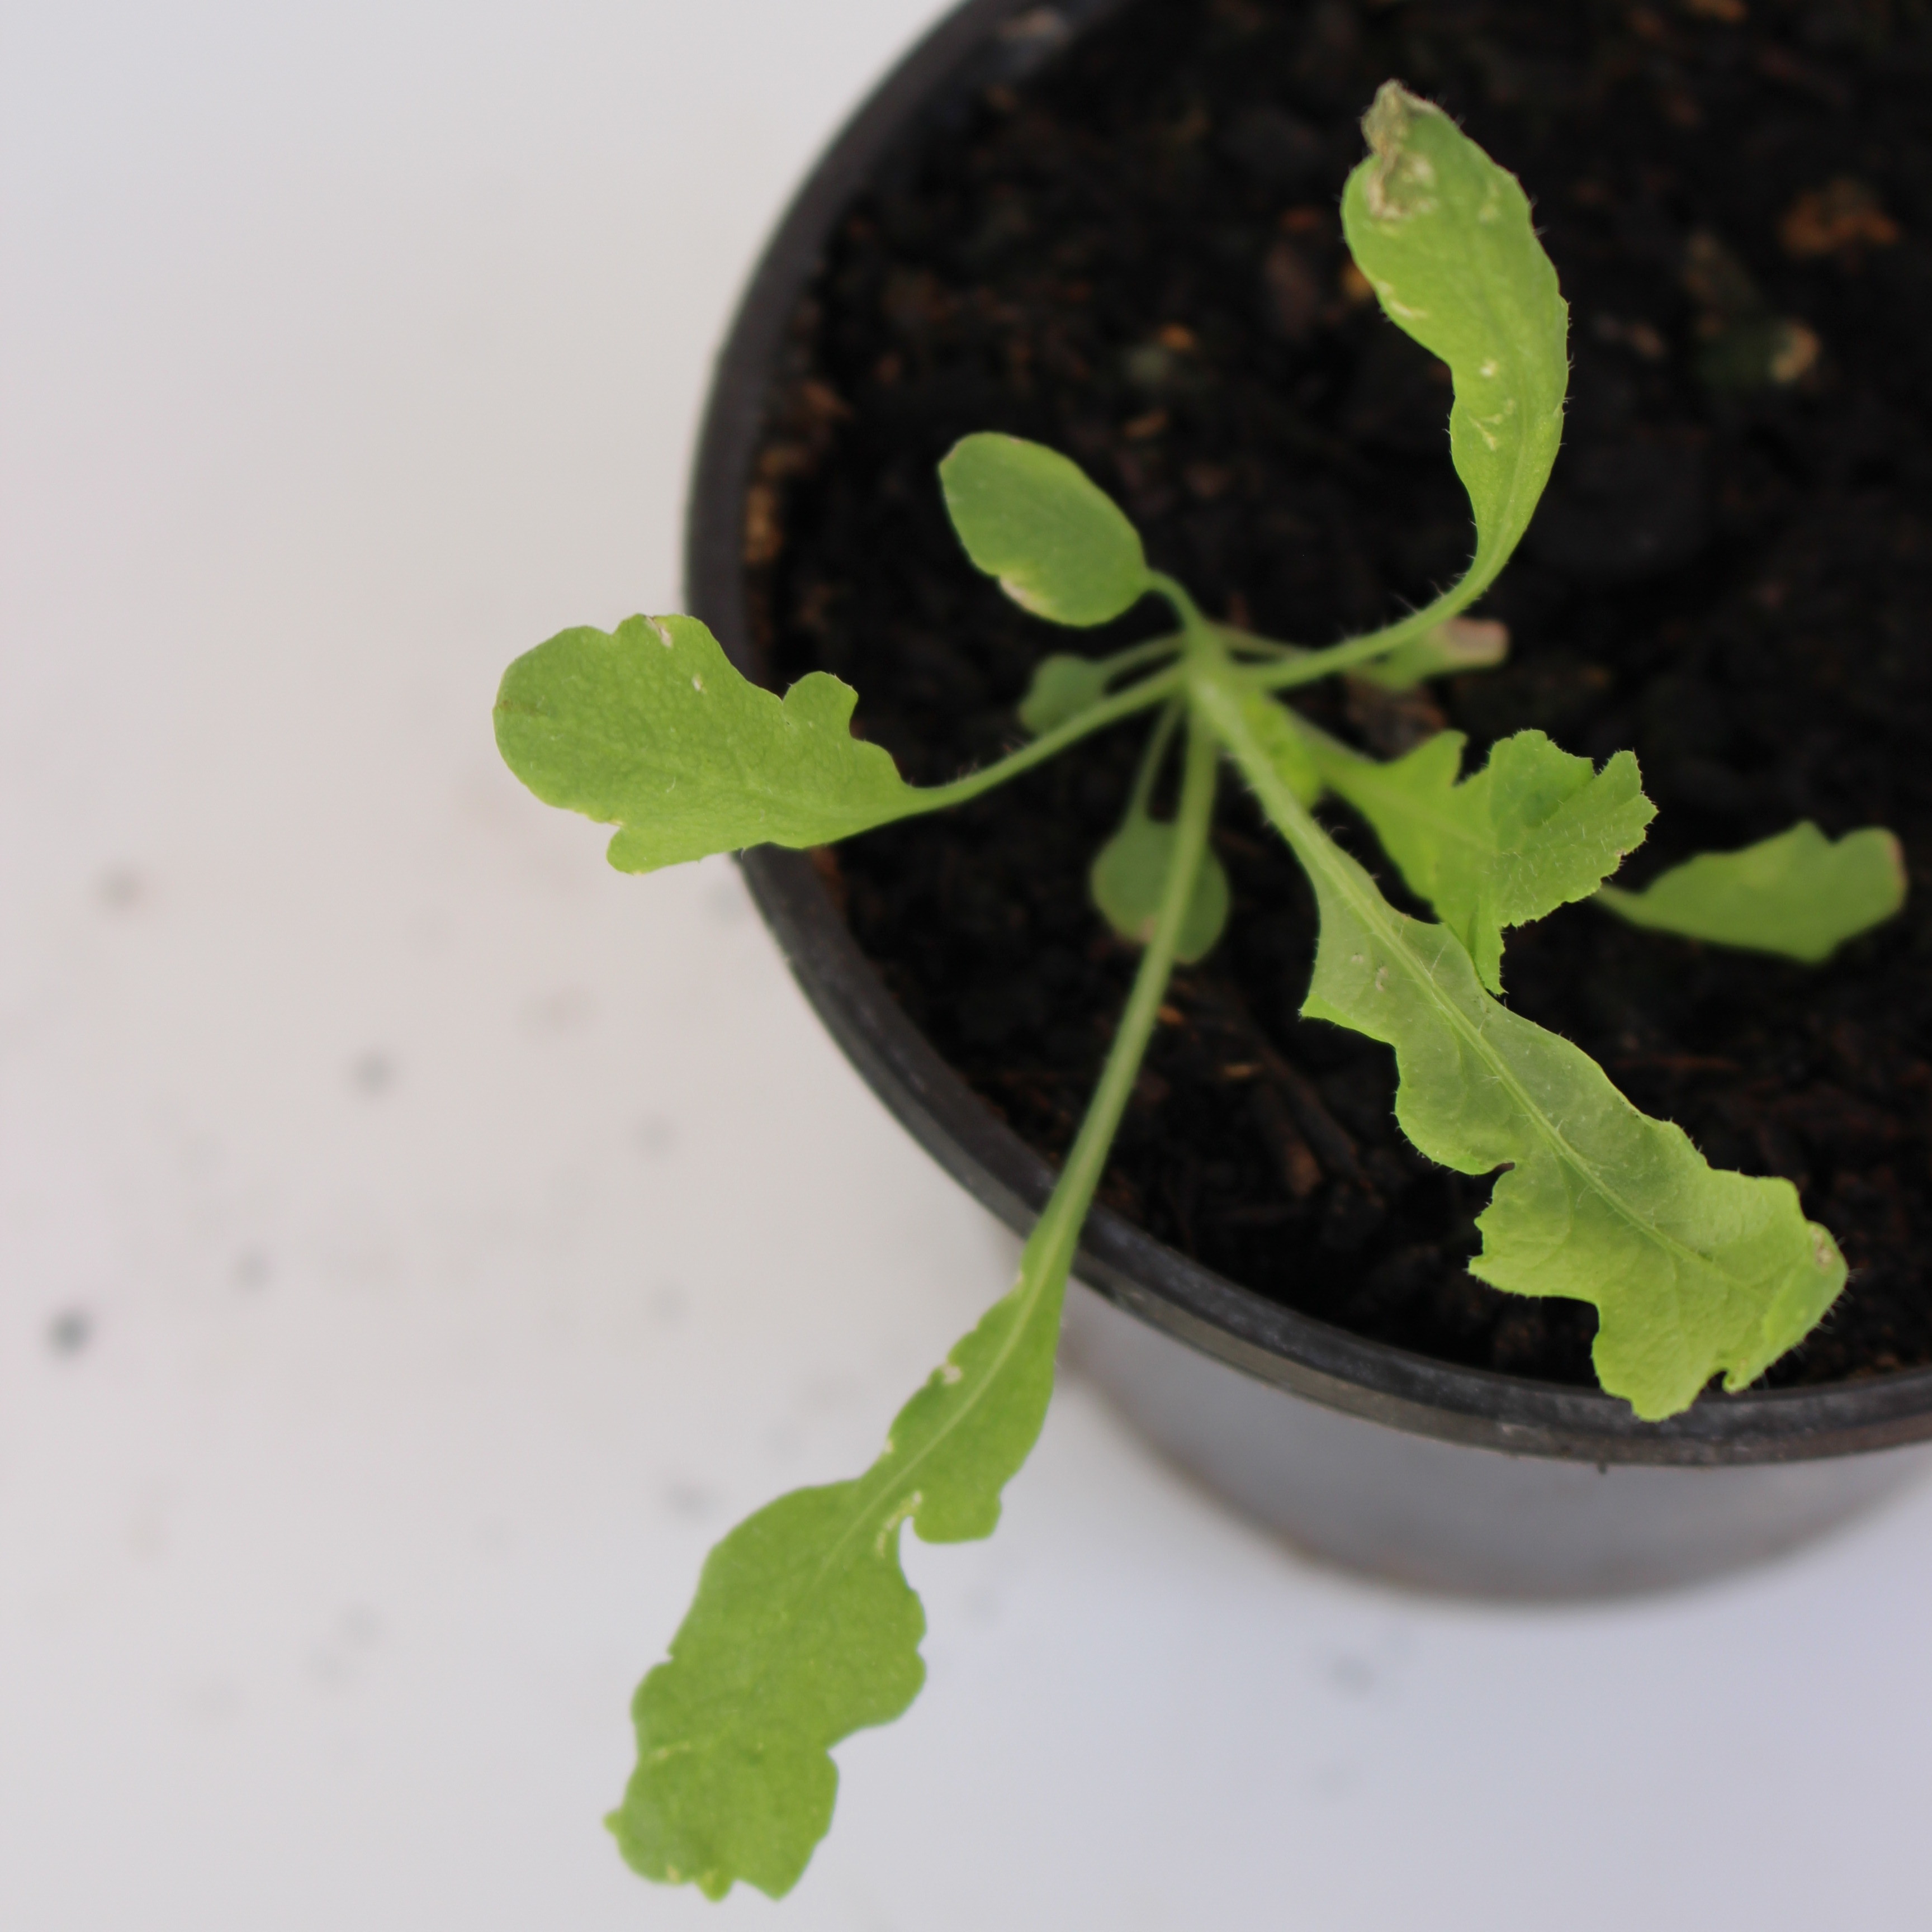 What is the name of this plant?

Papaver rhoeas
